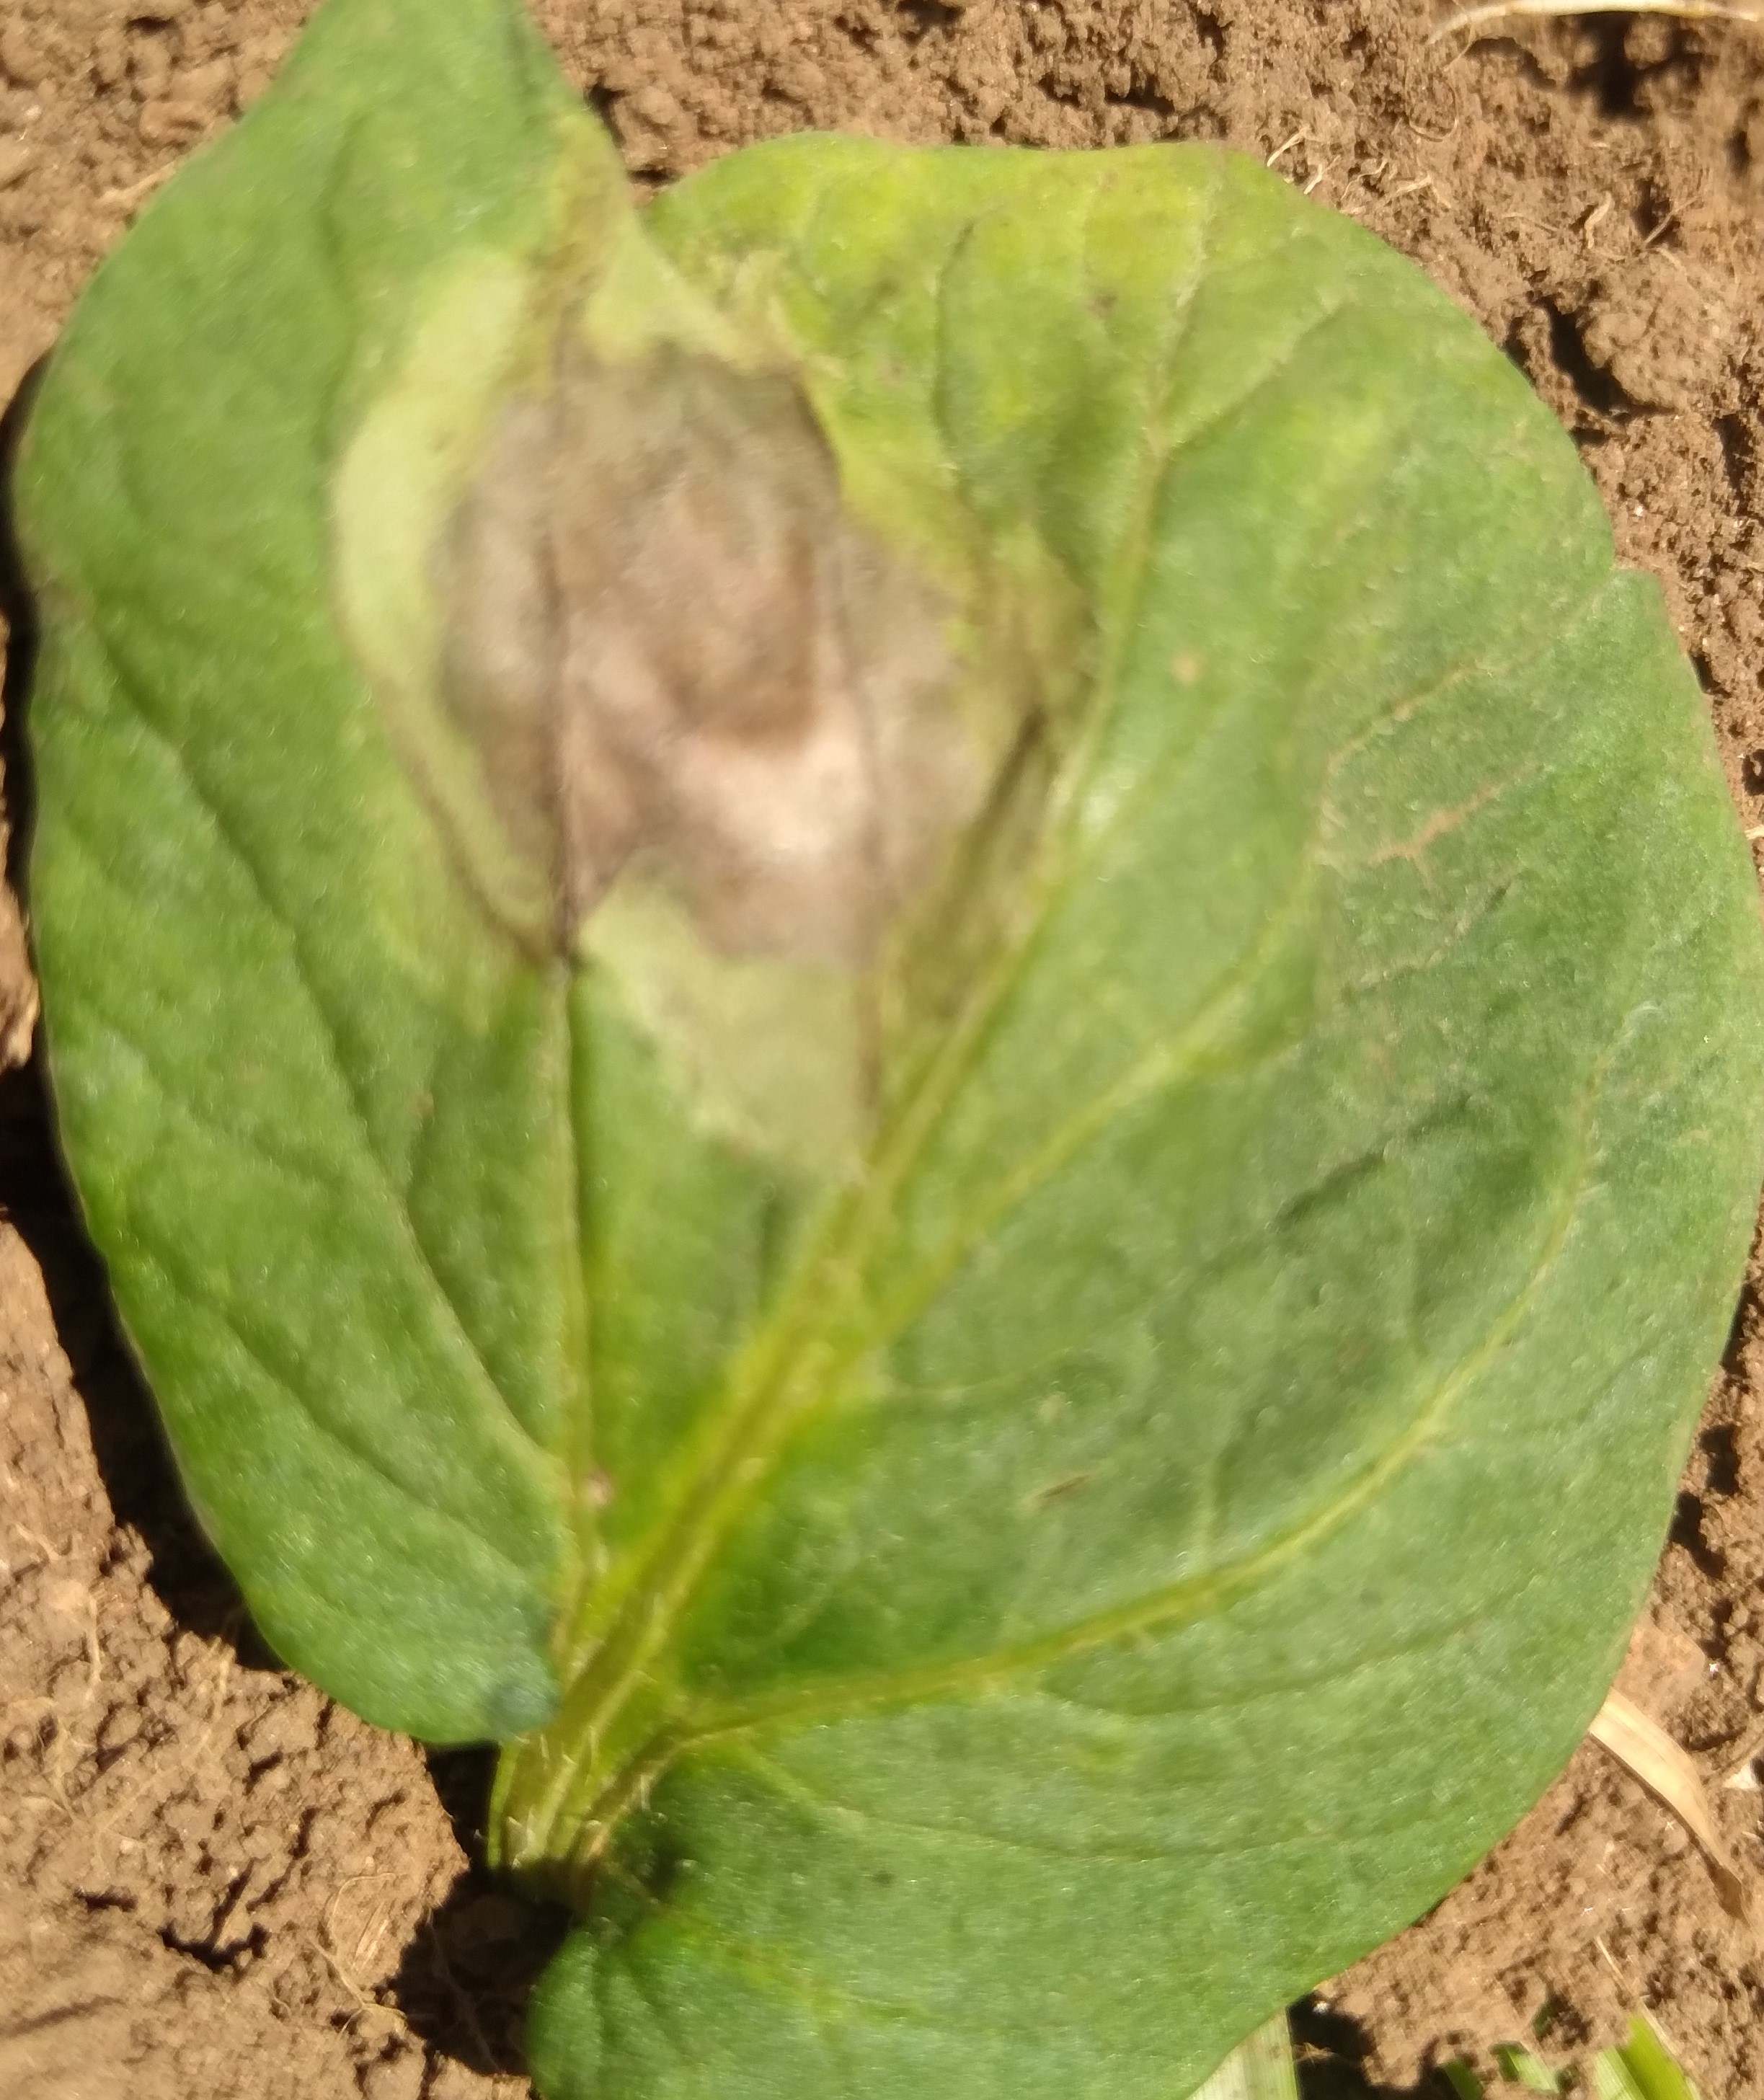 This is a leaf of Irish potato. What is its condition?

early blight
